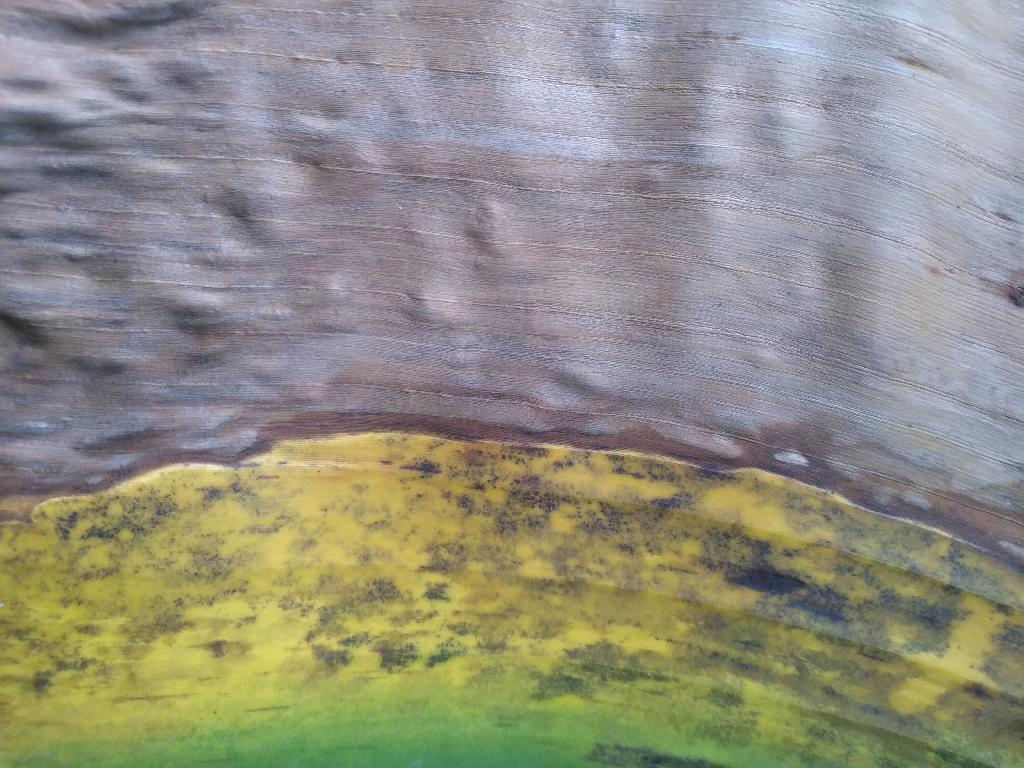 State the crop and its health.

banana, black sigatoka
